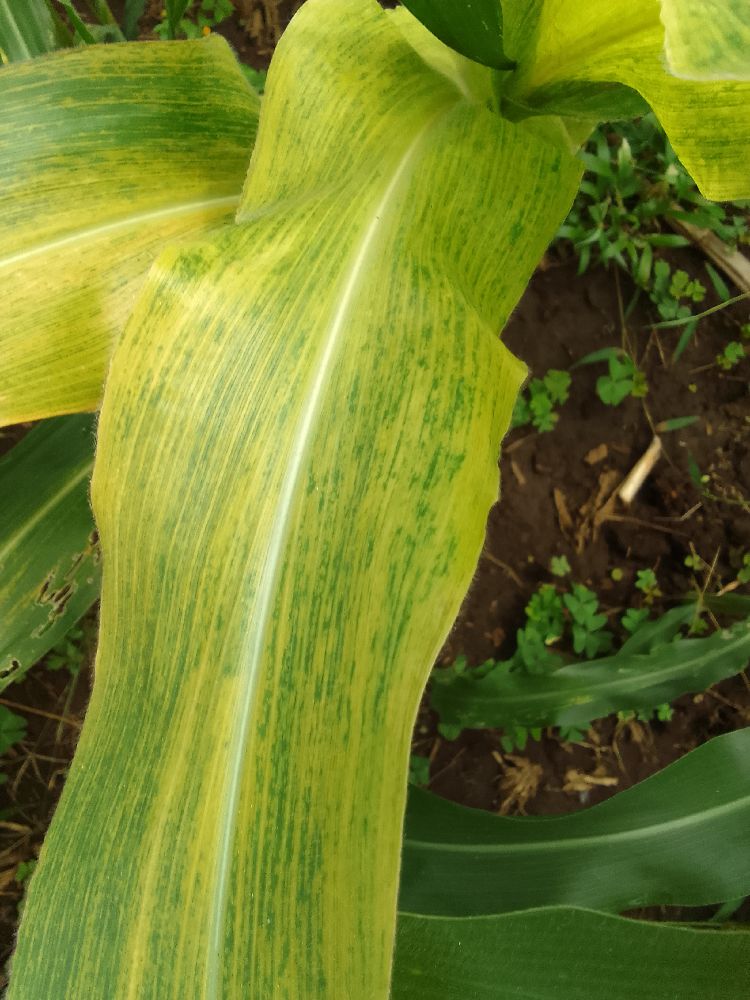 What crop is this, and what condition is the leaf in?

maize, maize lethal necrosis
